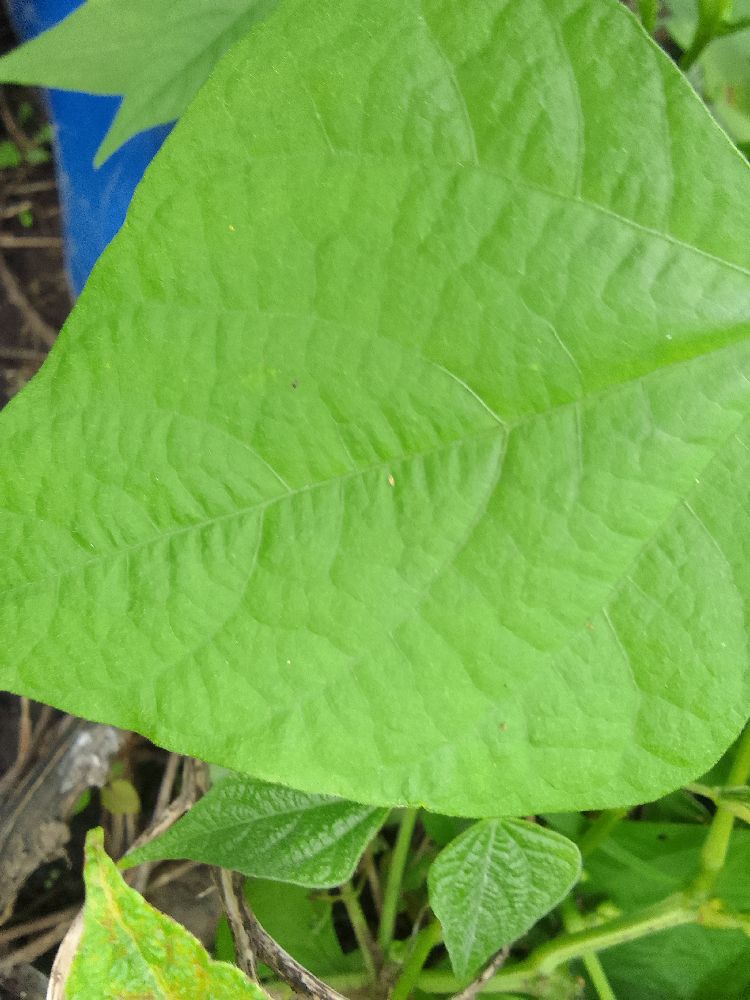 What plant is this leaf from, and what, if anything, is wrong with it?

common bean, healthy
